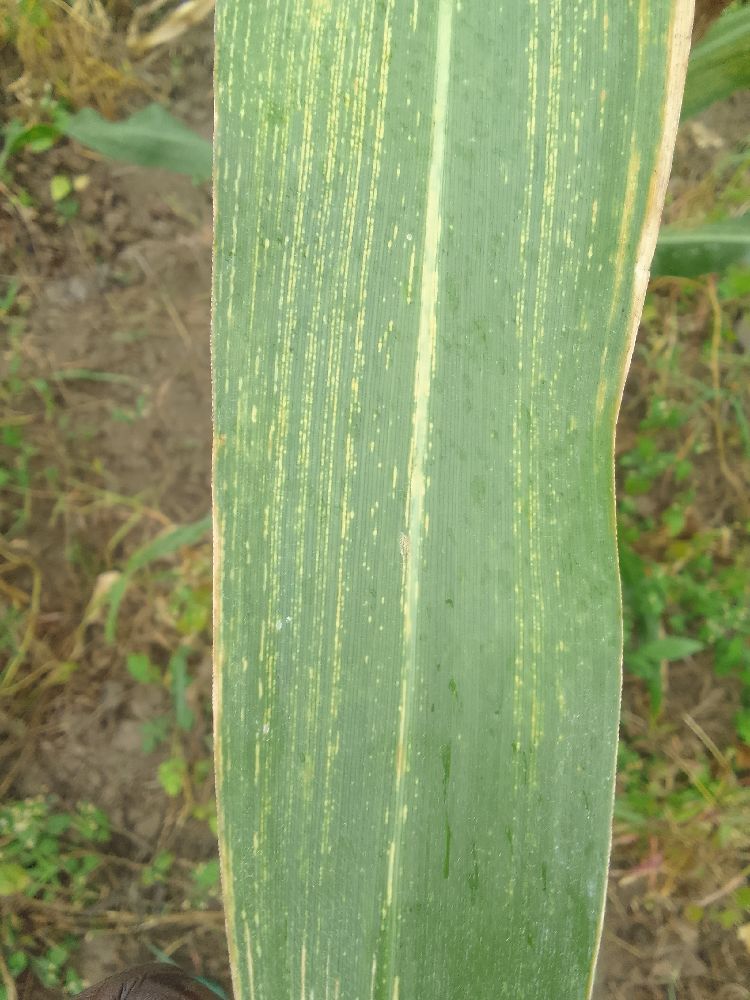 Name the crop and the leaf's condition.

maize, maize streak virus
